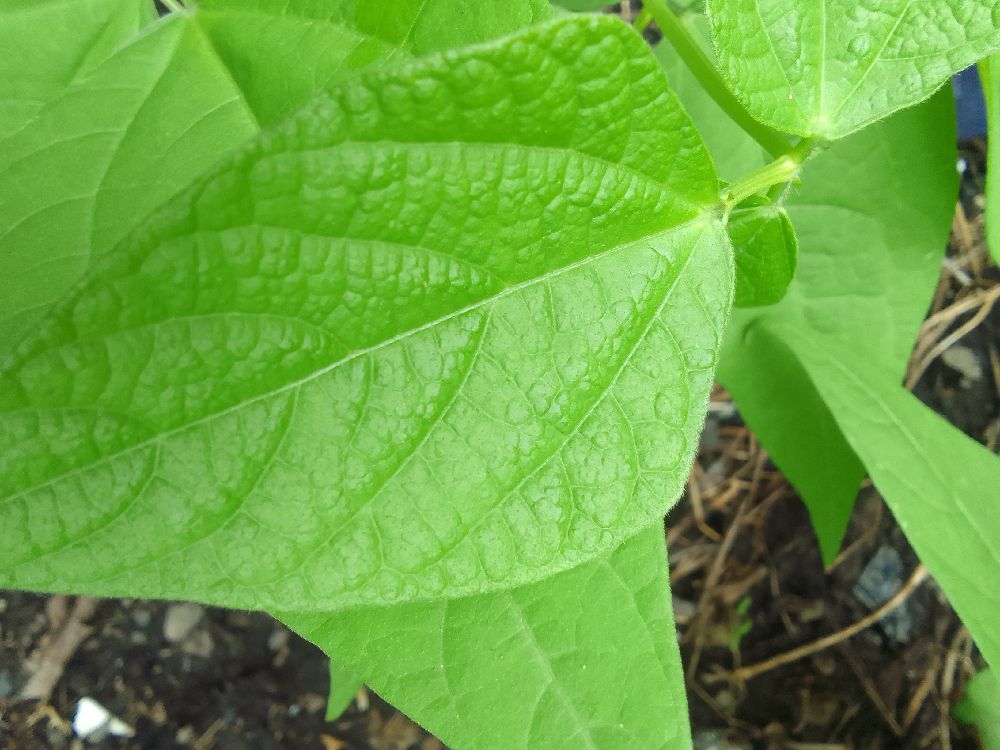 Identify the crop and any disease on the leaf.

common bean, healthy
